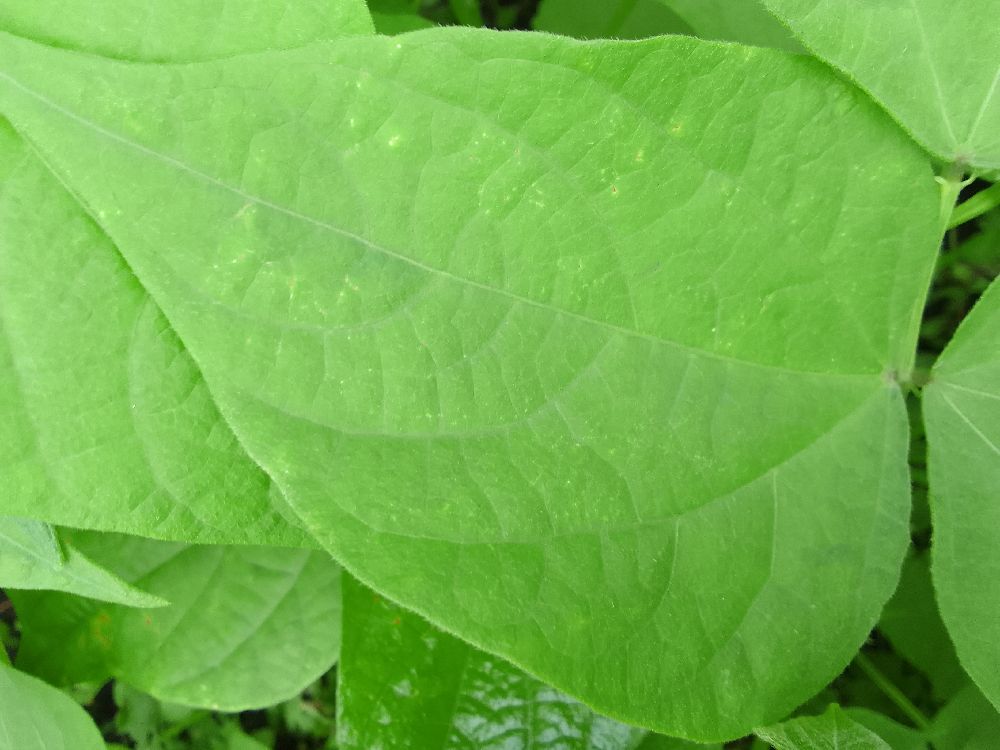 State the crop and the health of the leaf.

common bean, healthy
